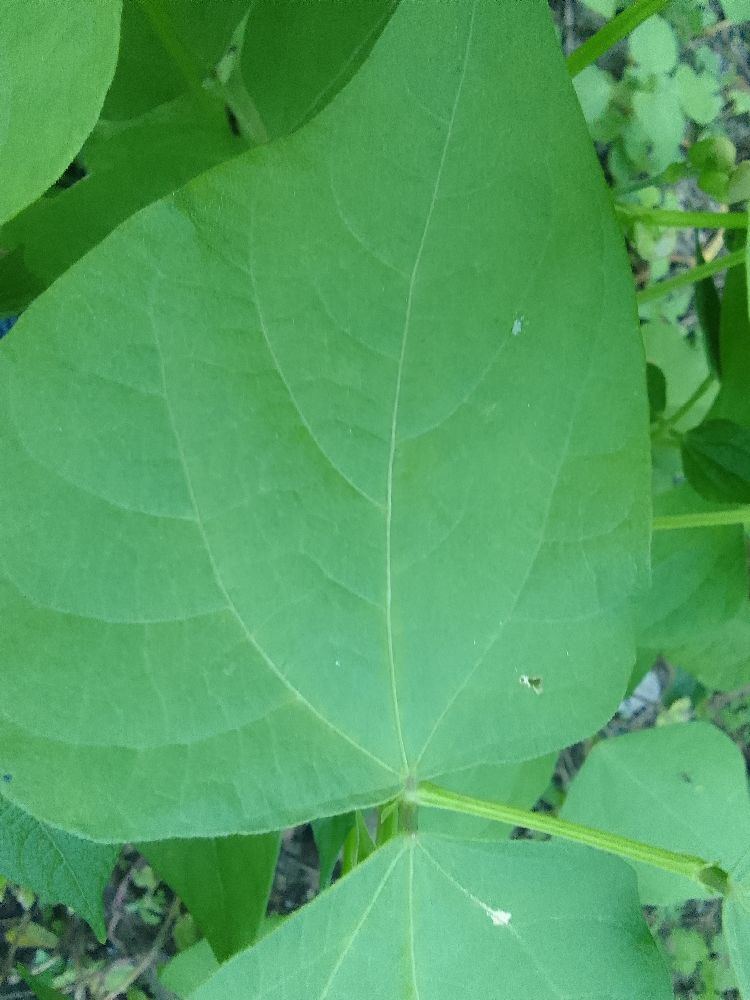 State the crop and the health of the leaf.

common bean, healthy
